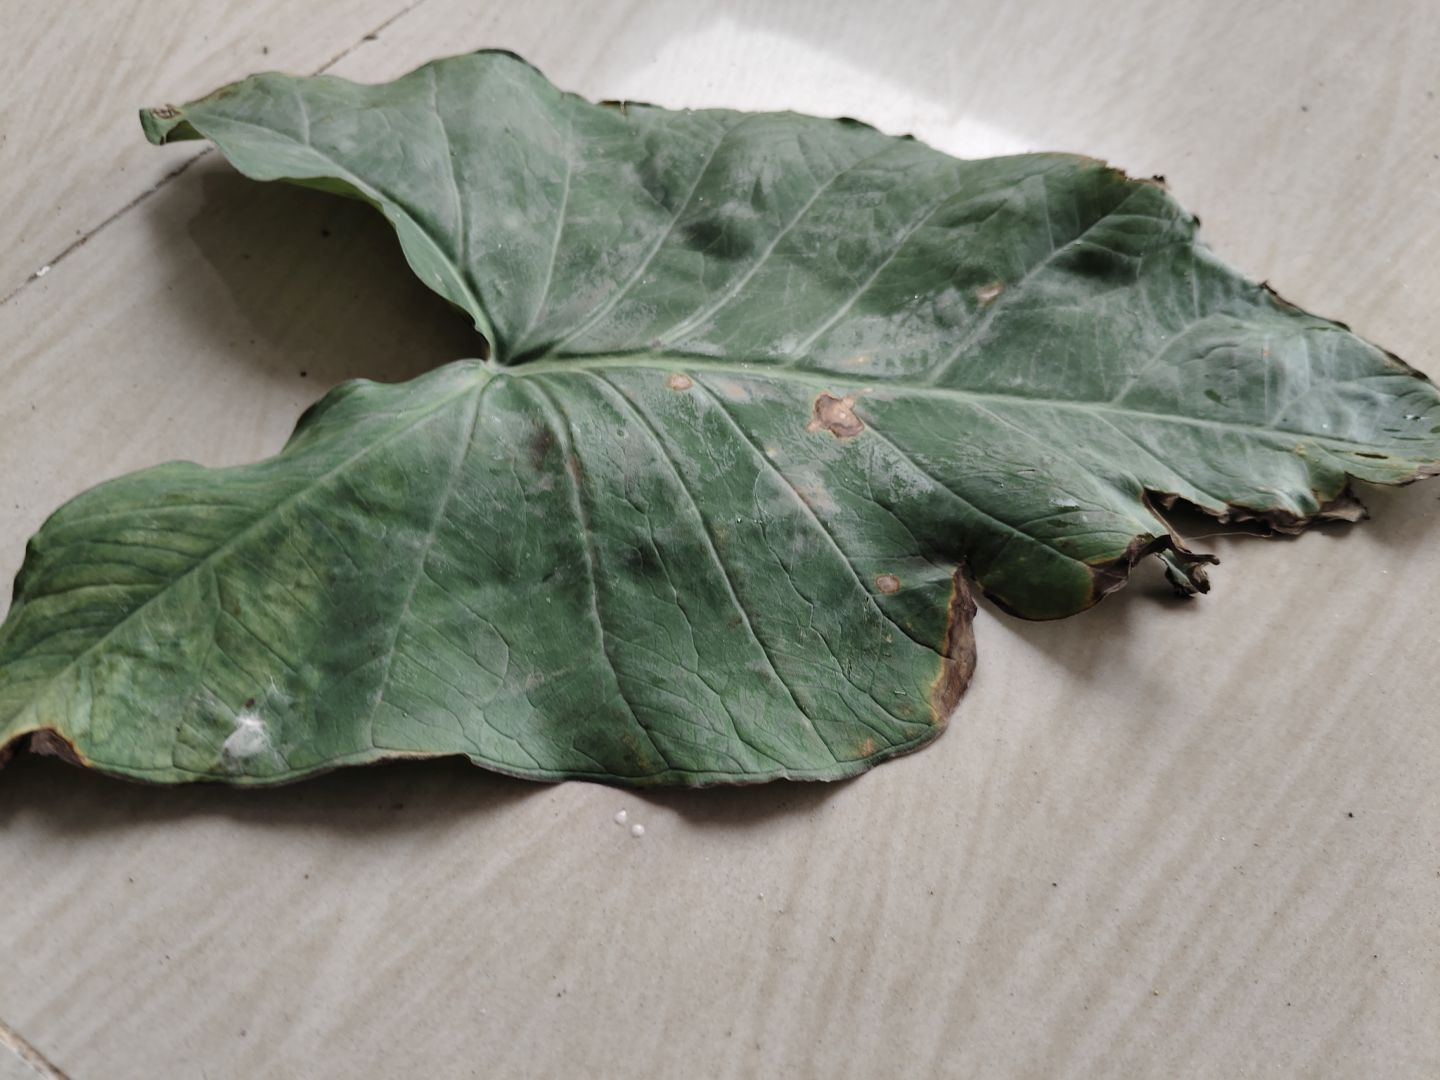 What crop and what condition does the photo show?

taro, leaf blight
